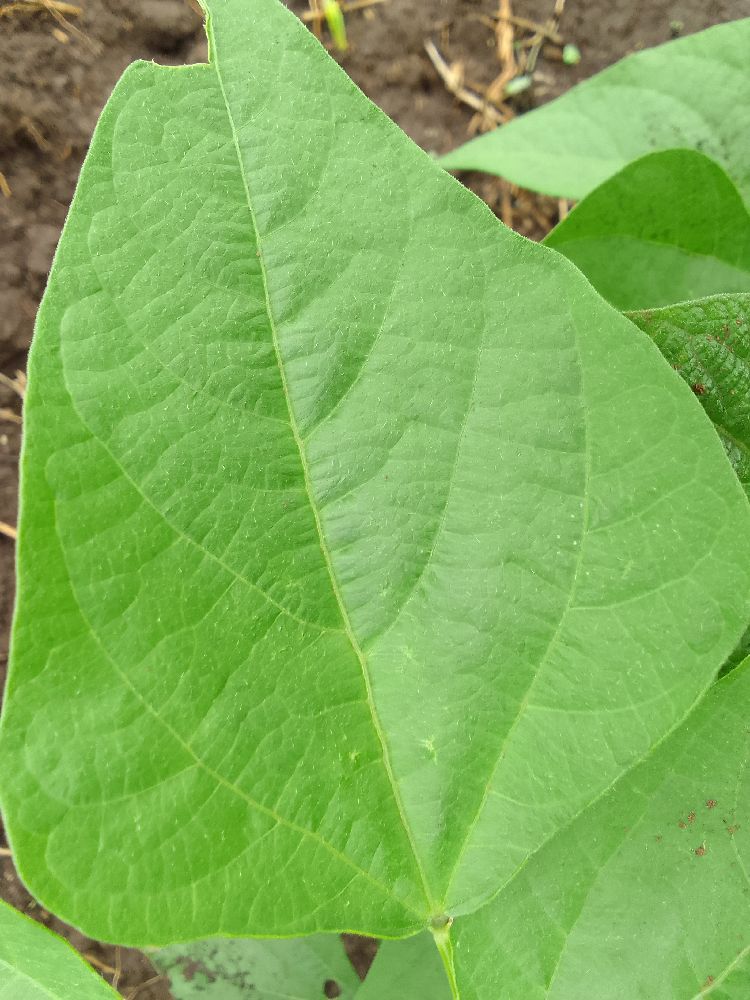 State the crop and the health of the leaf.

common bean, healthy
